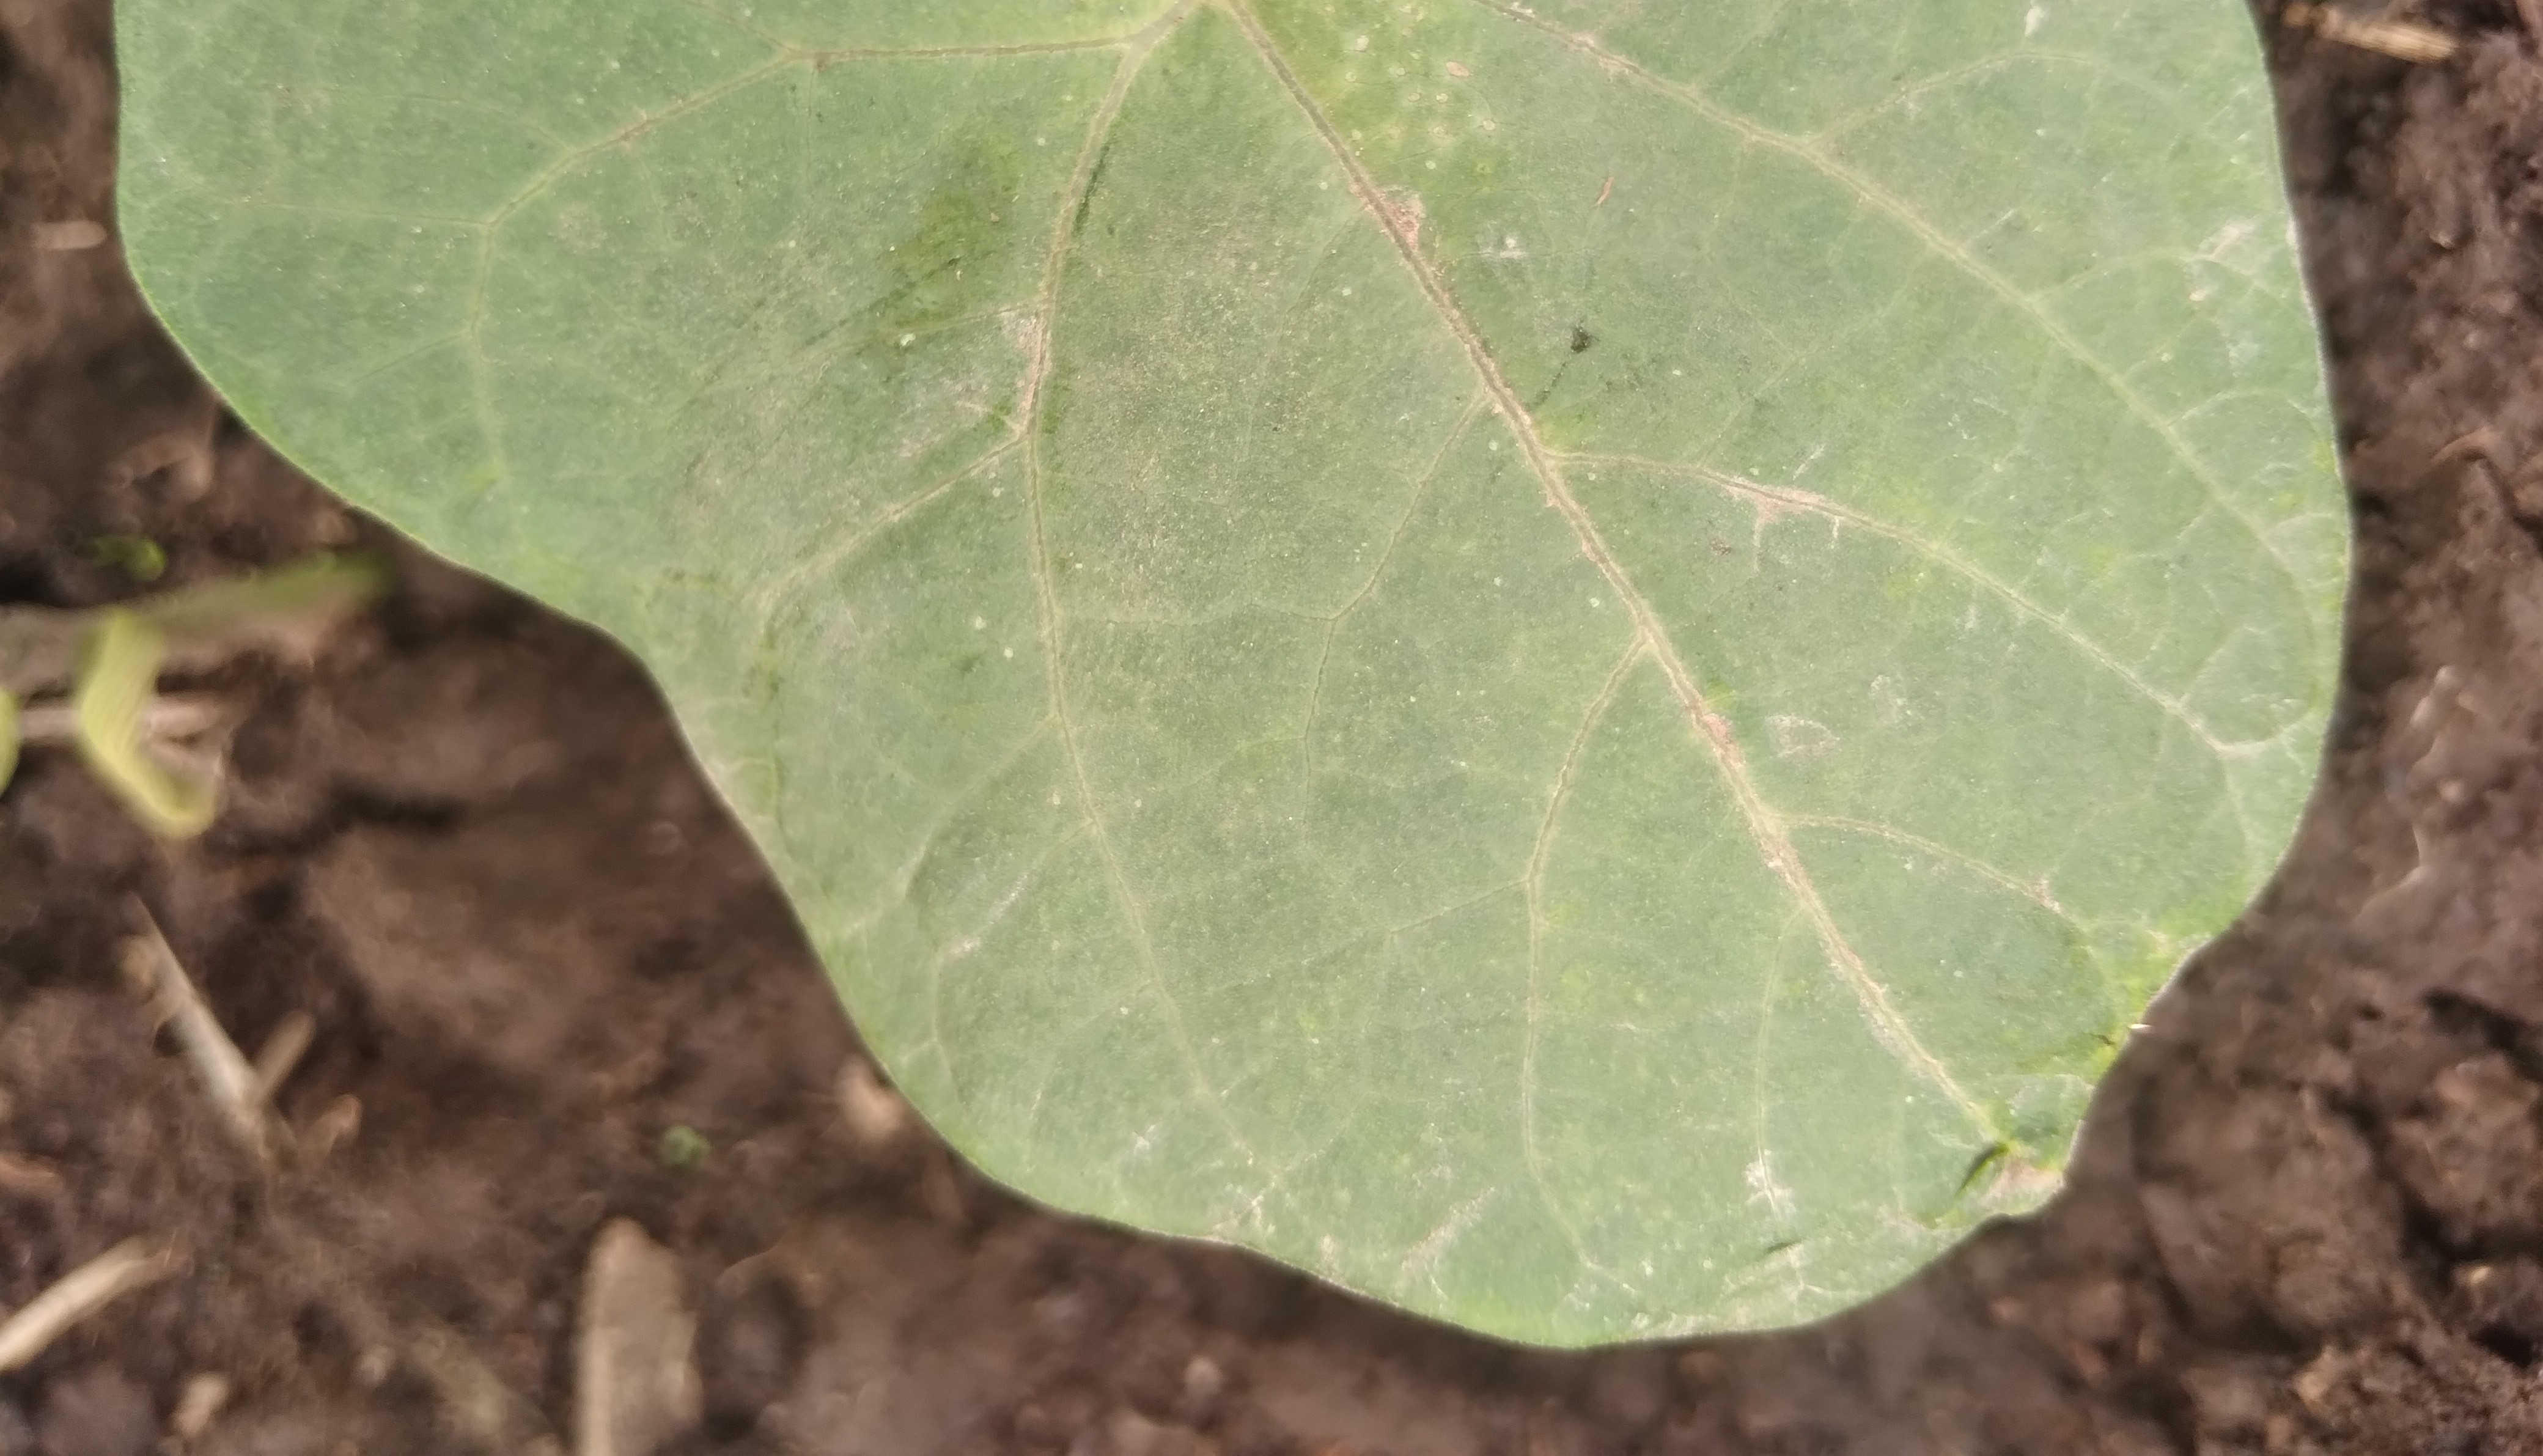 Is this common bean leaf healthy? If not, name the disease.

healthy
